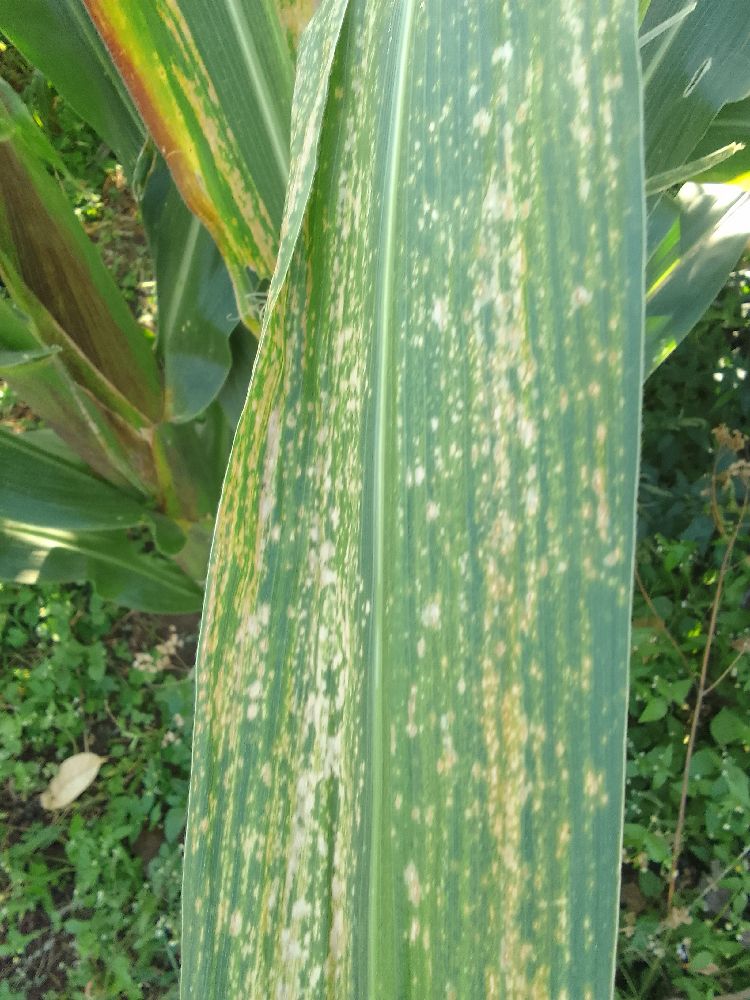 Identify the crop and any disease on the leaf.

maize, maize lethal necrosis
